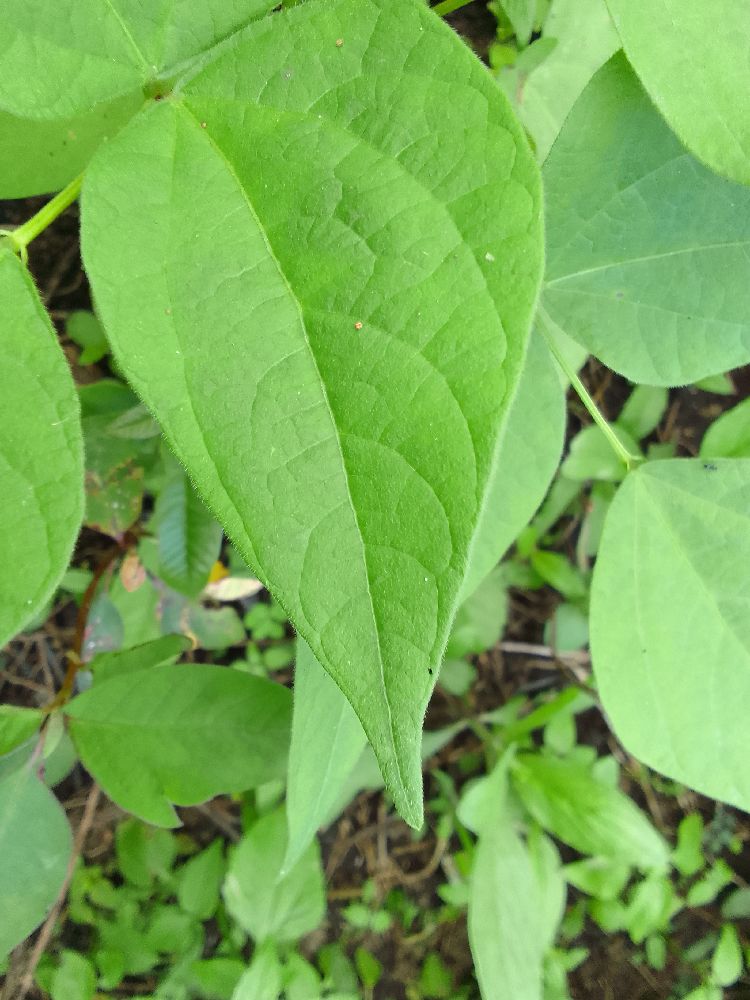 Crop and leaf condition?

common bean, healthy
